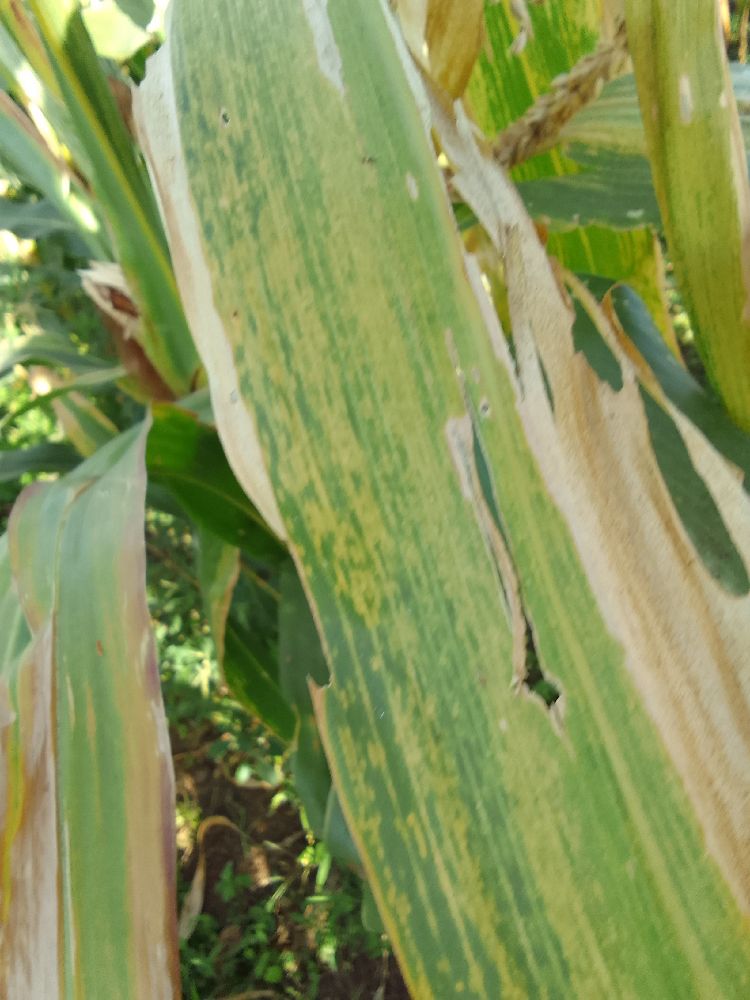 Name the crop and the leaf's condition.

maize, maize lethal necrosis
